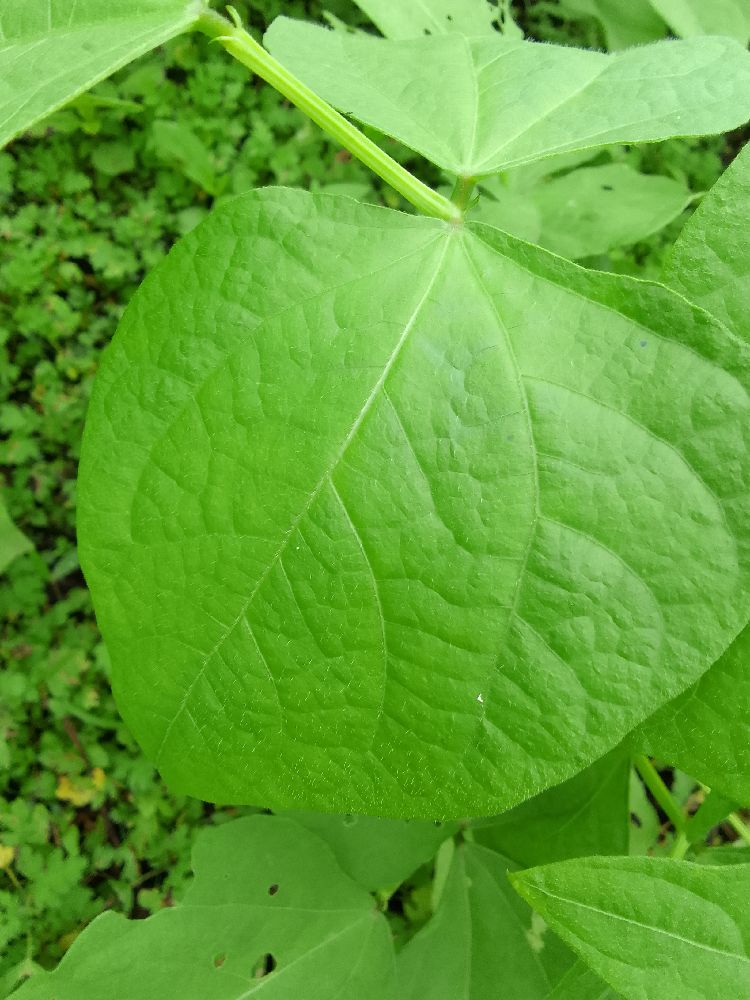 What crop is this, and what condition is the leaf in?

common bean, healthy
